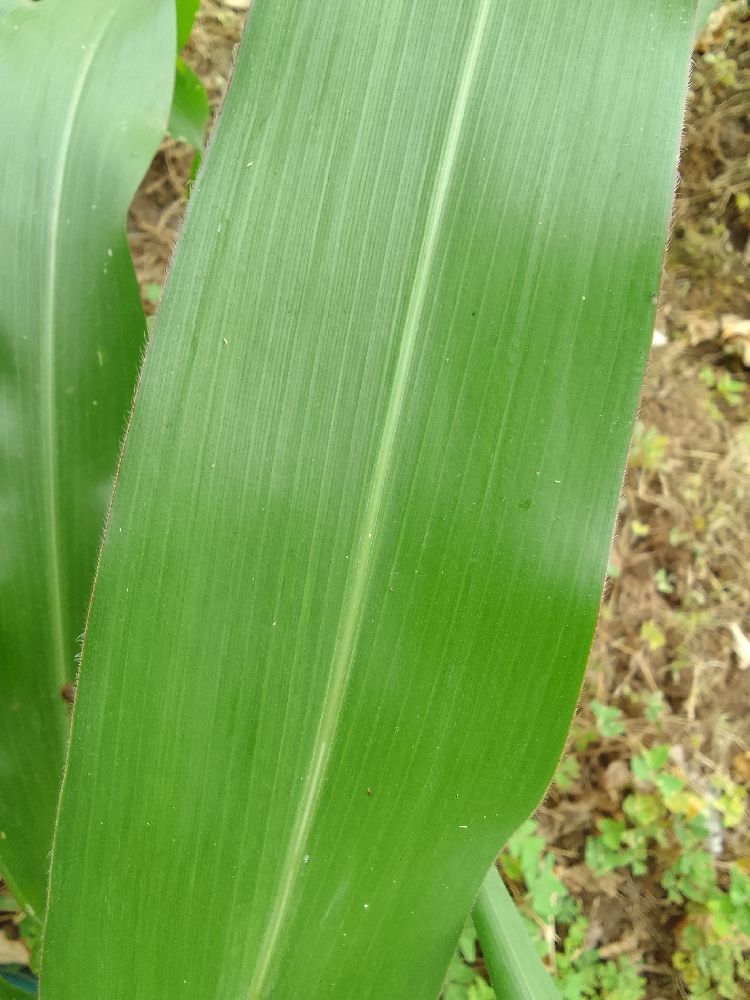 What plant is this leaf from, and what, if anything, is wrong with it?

maize, healthy
